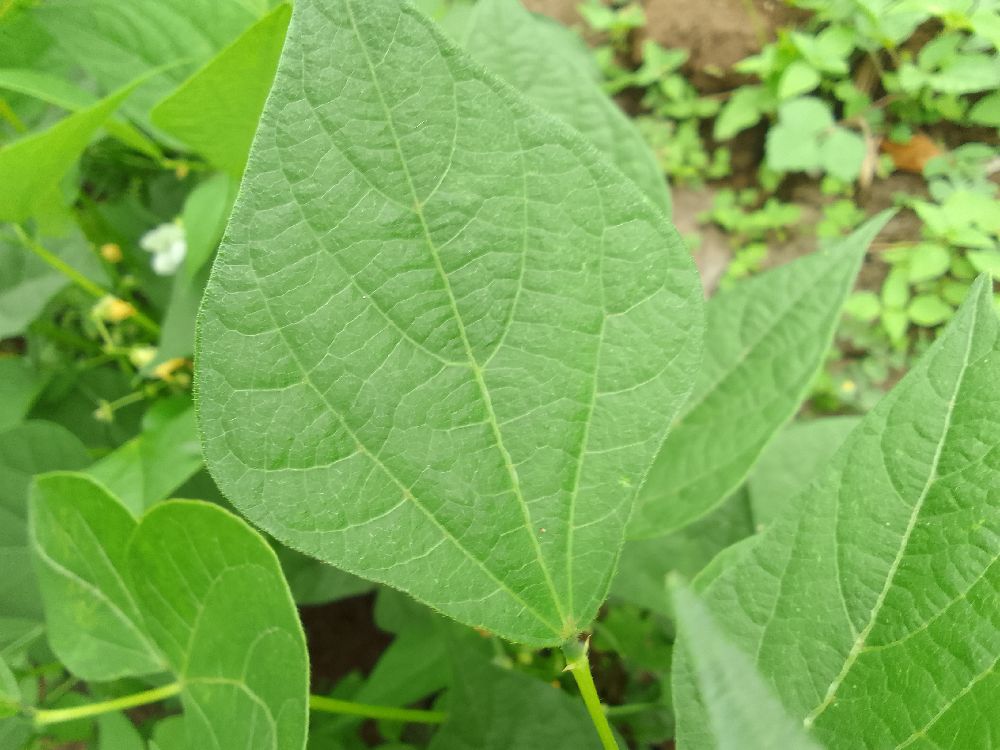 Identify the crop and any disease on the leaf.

common bean, healthy
